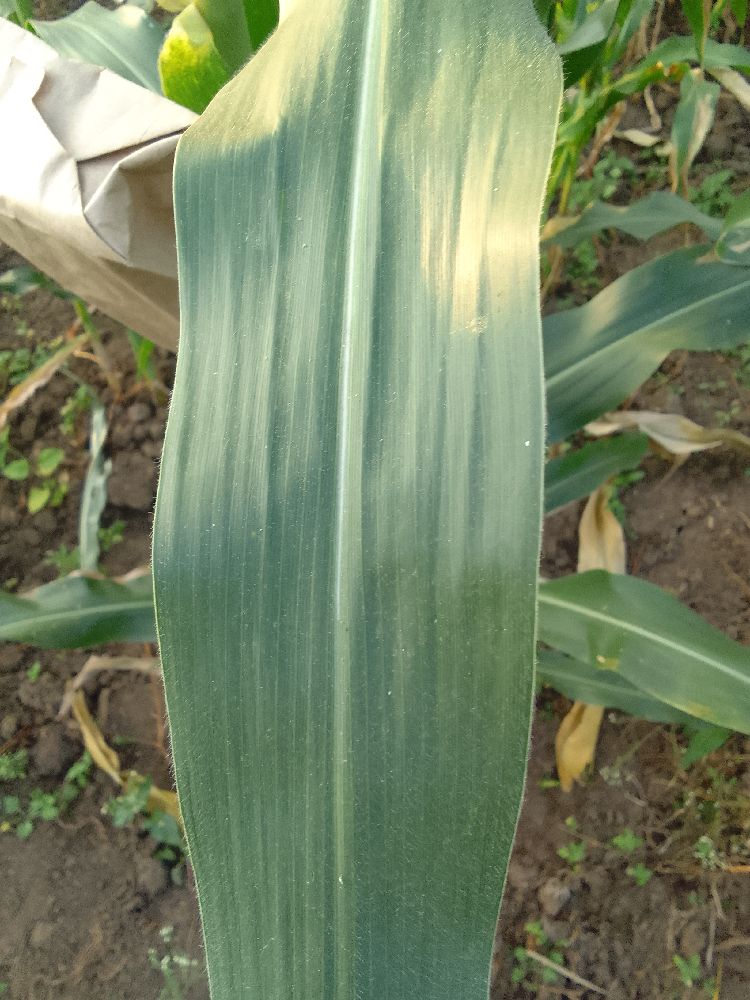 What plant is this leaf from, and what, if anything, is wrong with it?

maize, healthy
